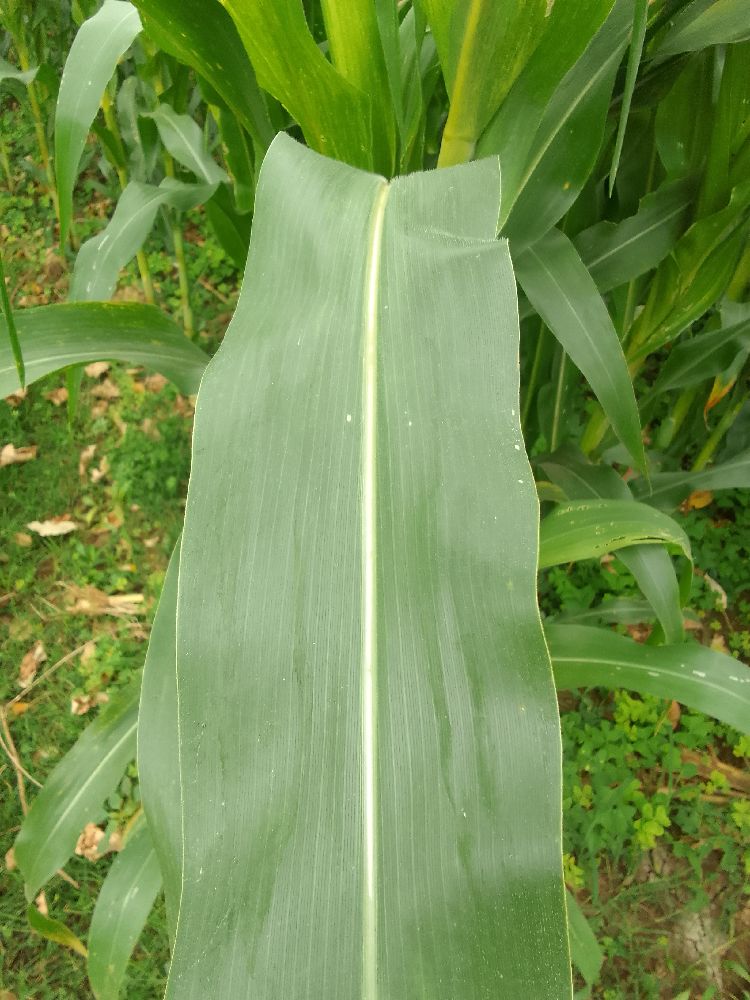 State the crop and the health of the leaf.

maize, healthy
